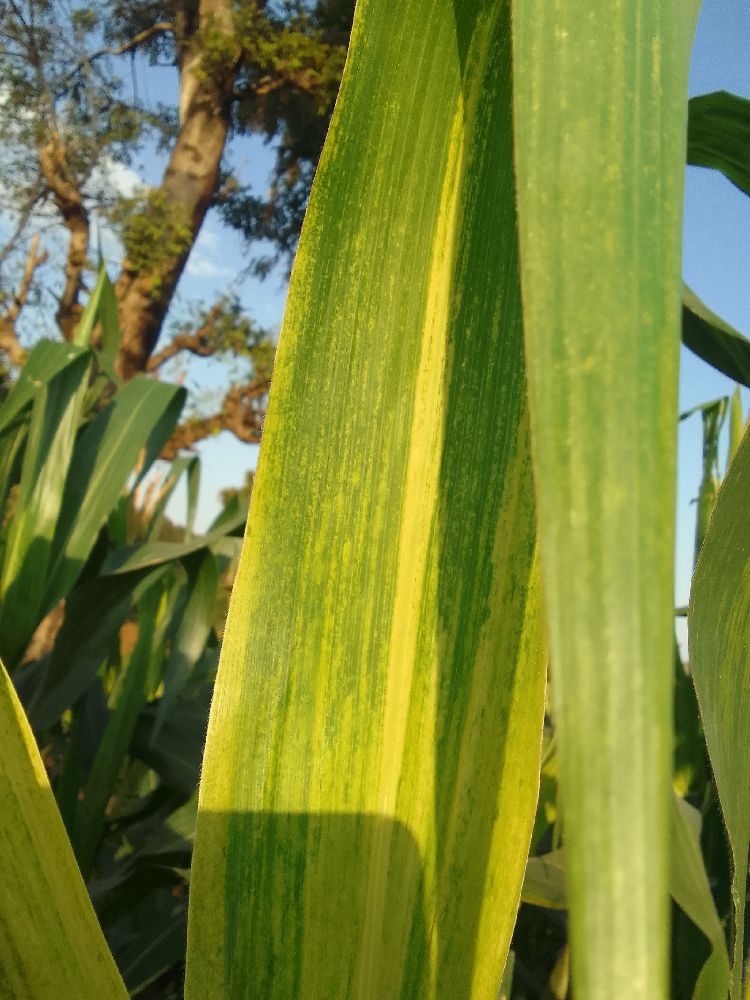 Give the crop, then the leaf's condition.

maize, maize lethal necrosis
